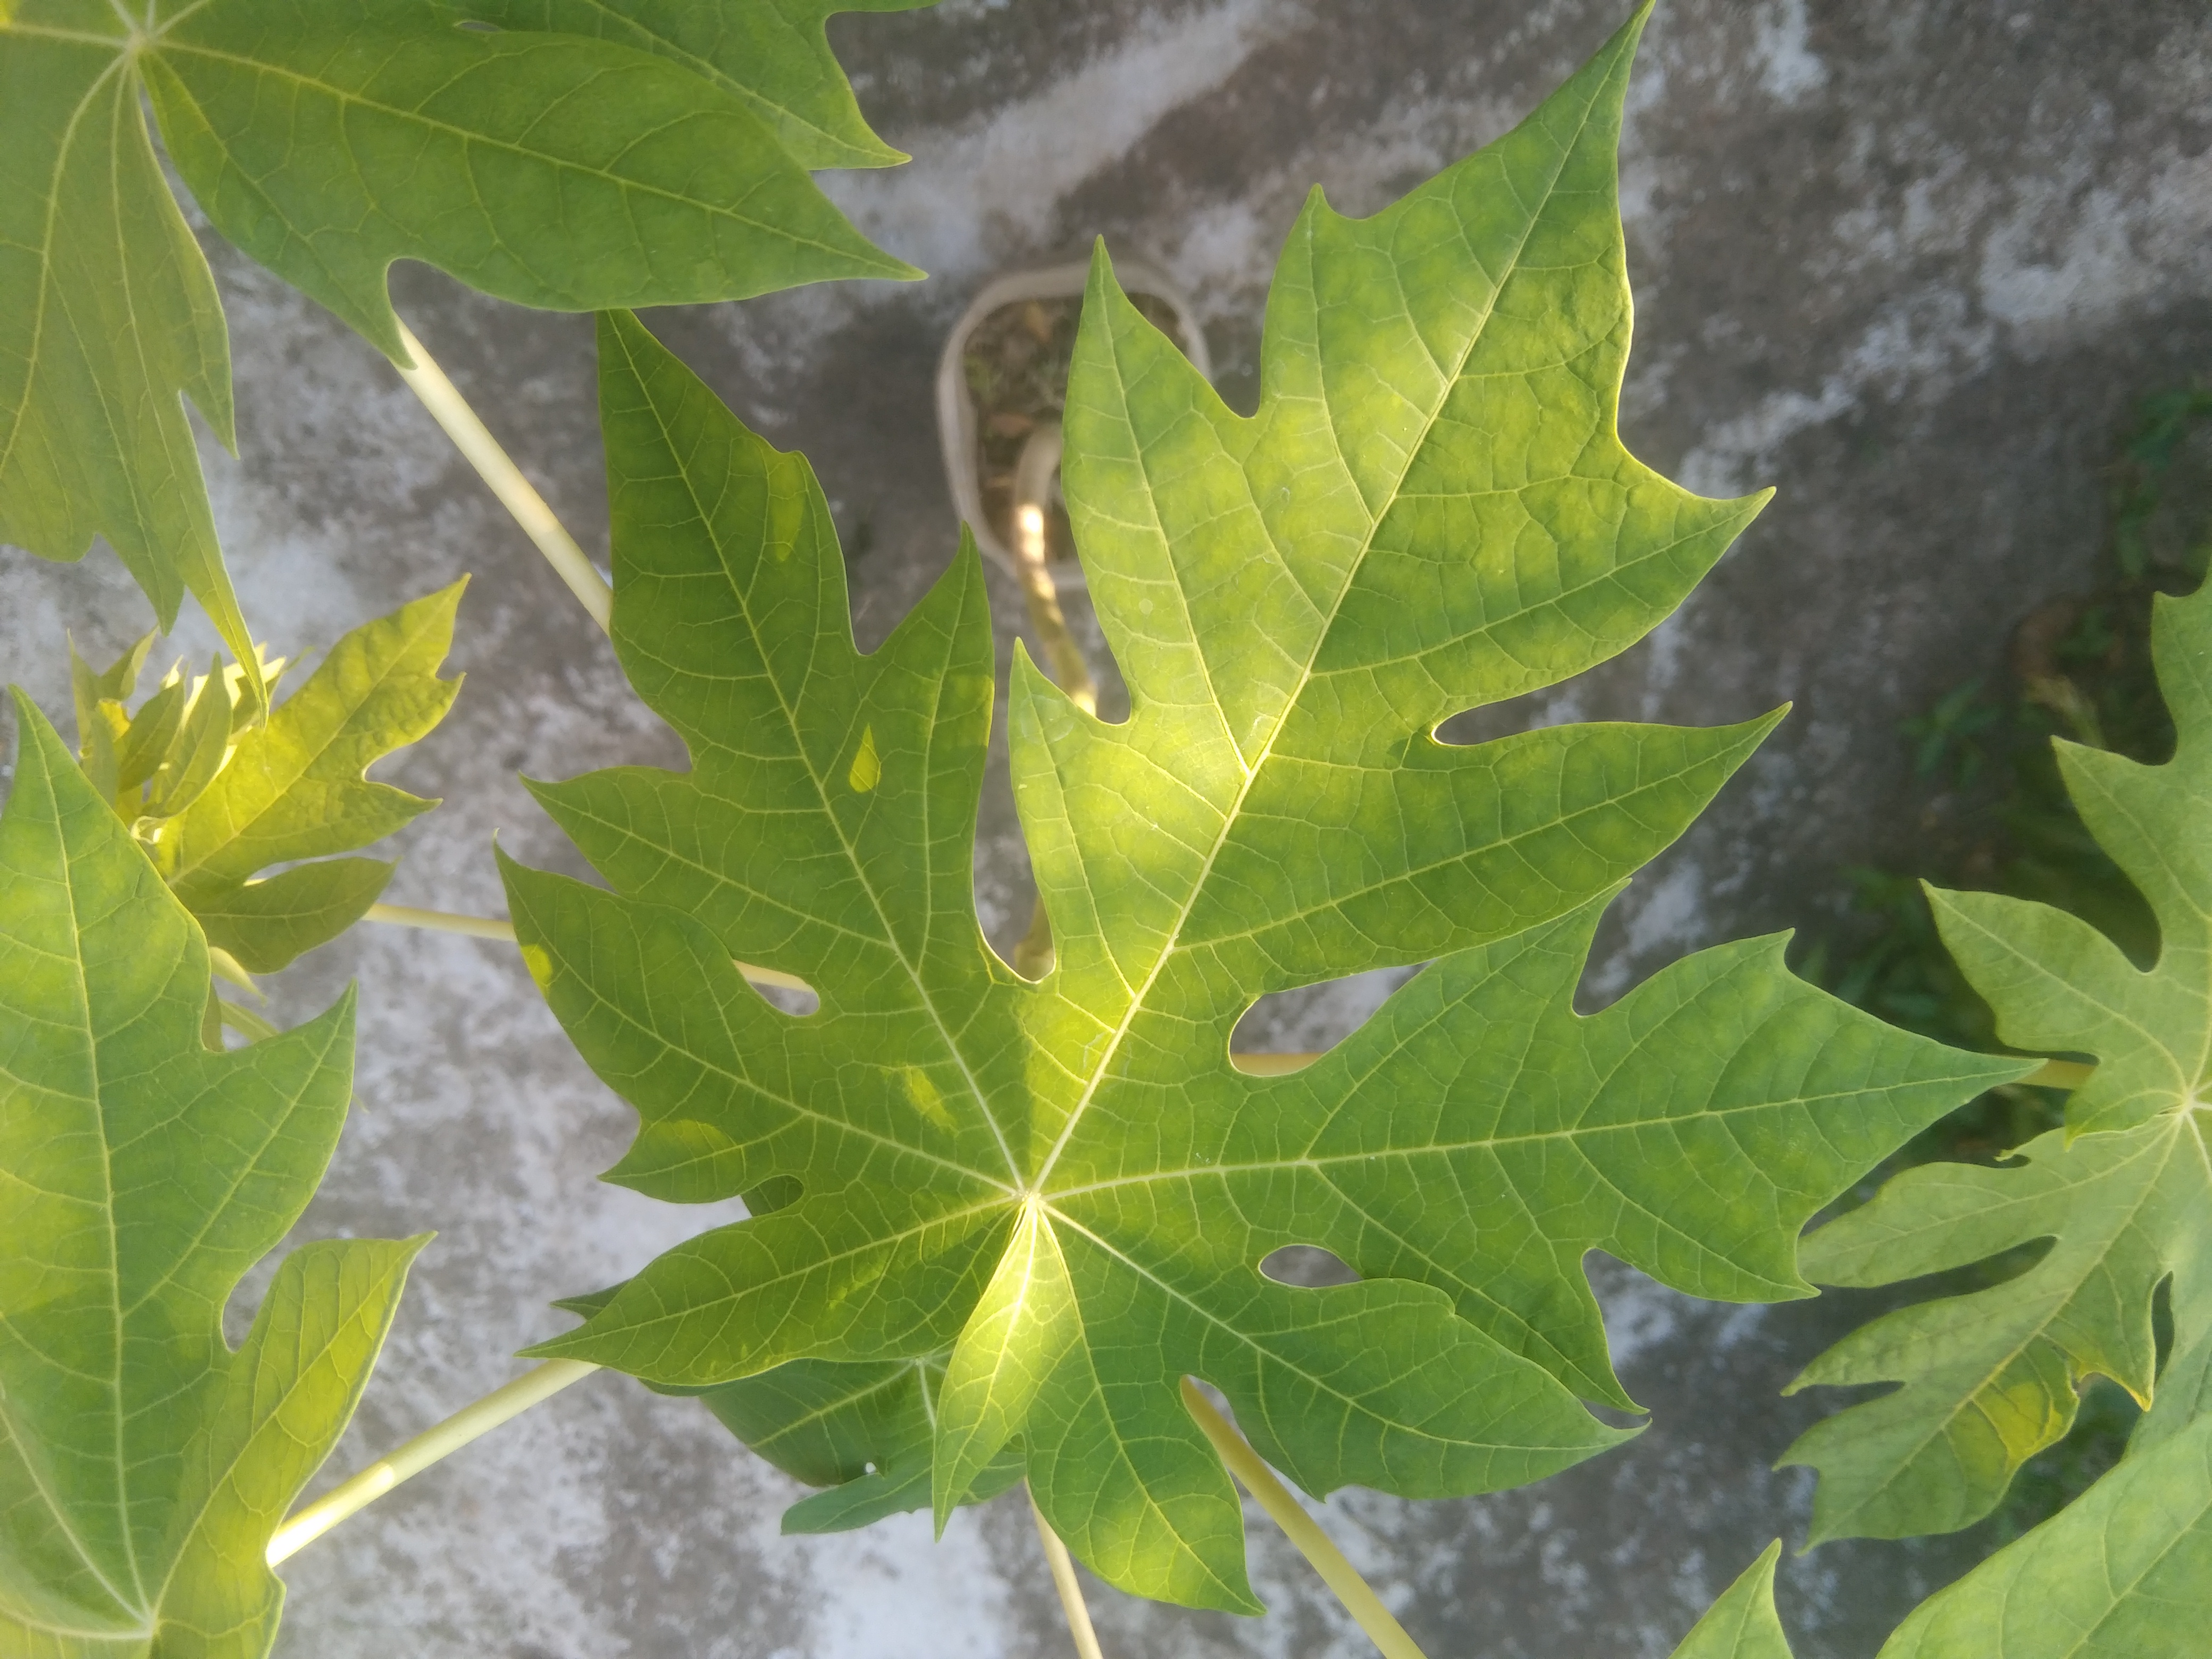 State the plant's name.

papaya
